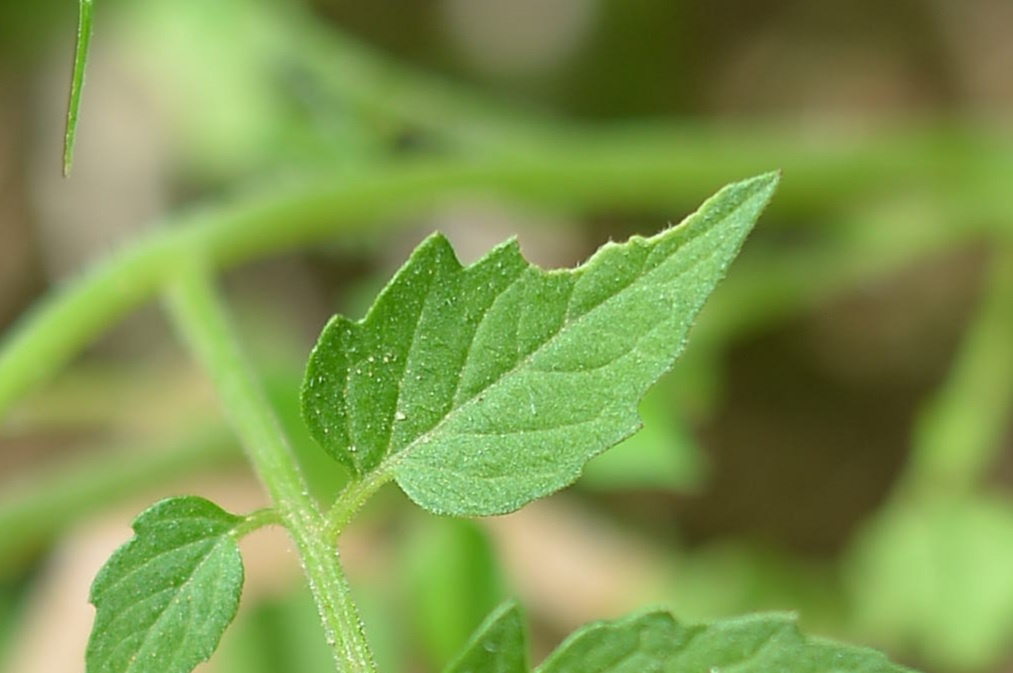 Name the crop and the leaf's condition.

tomato, healthy
